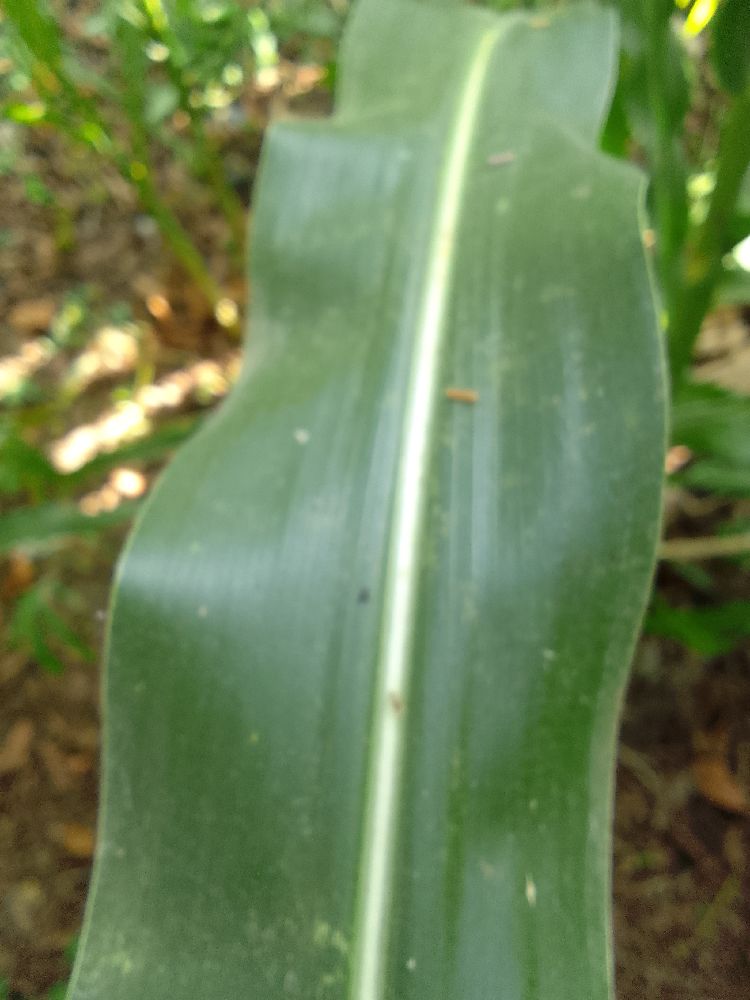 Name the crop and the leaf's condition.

maize, healthy
